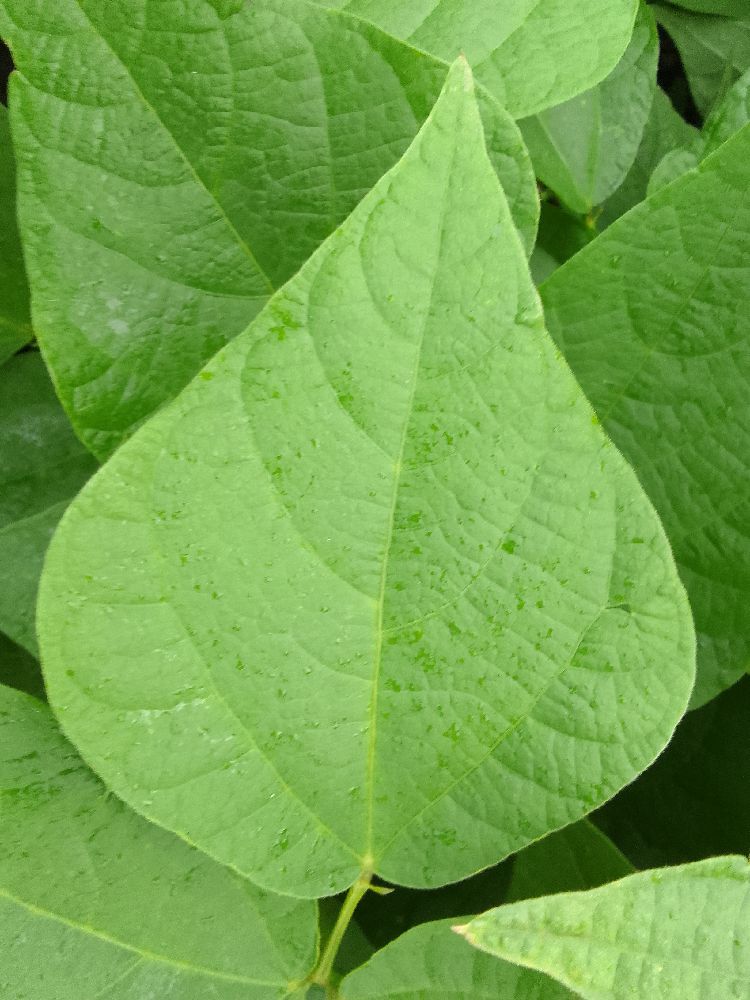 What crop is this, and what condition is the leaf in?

common bean, healthy
